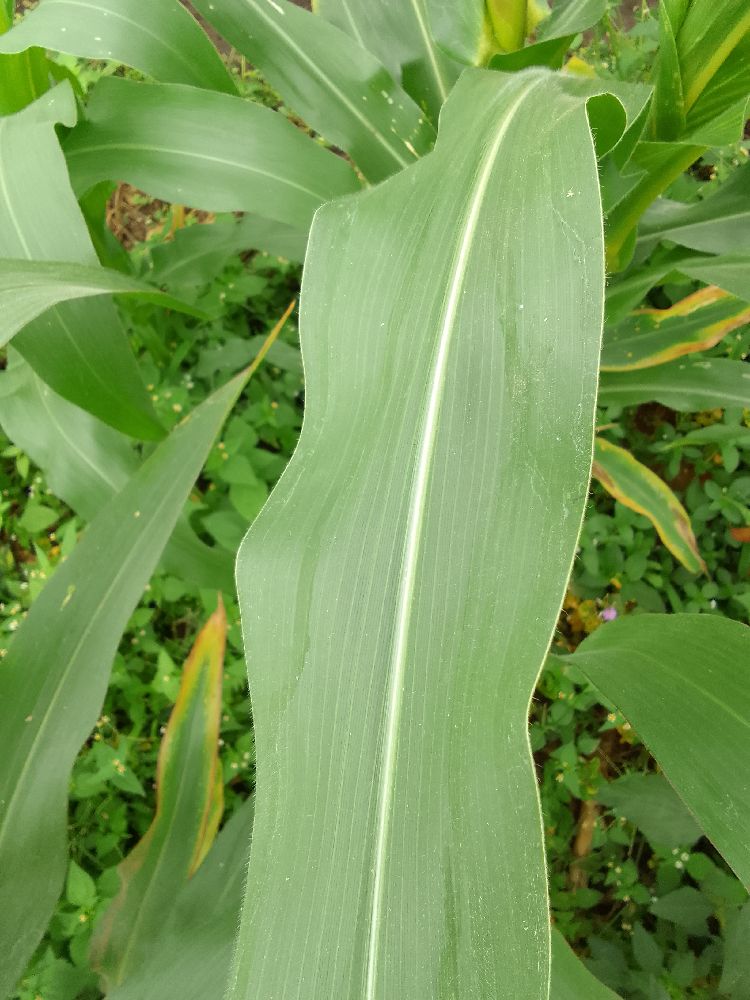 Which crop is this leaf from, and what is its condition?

maize, healthy
